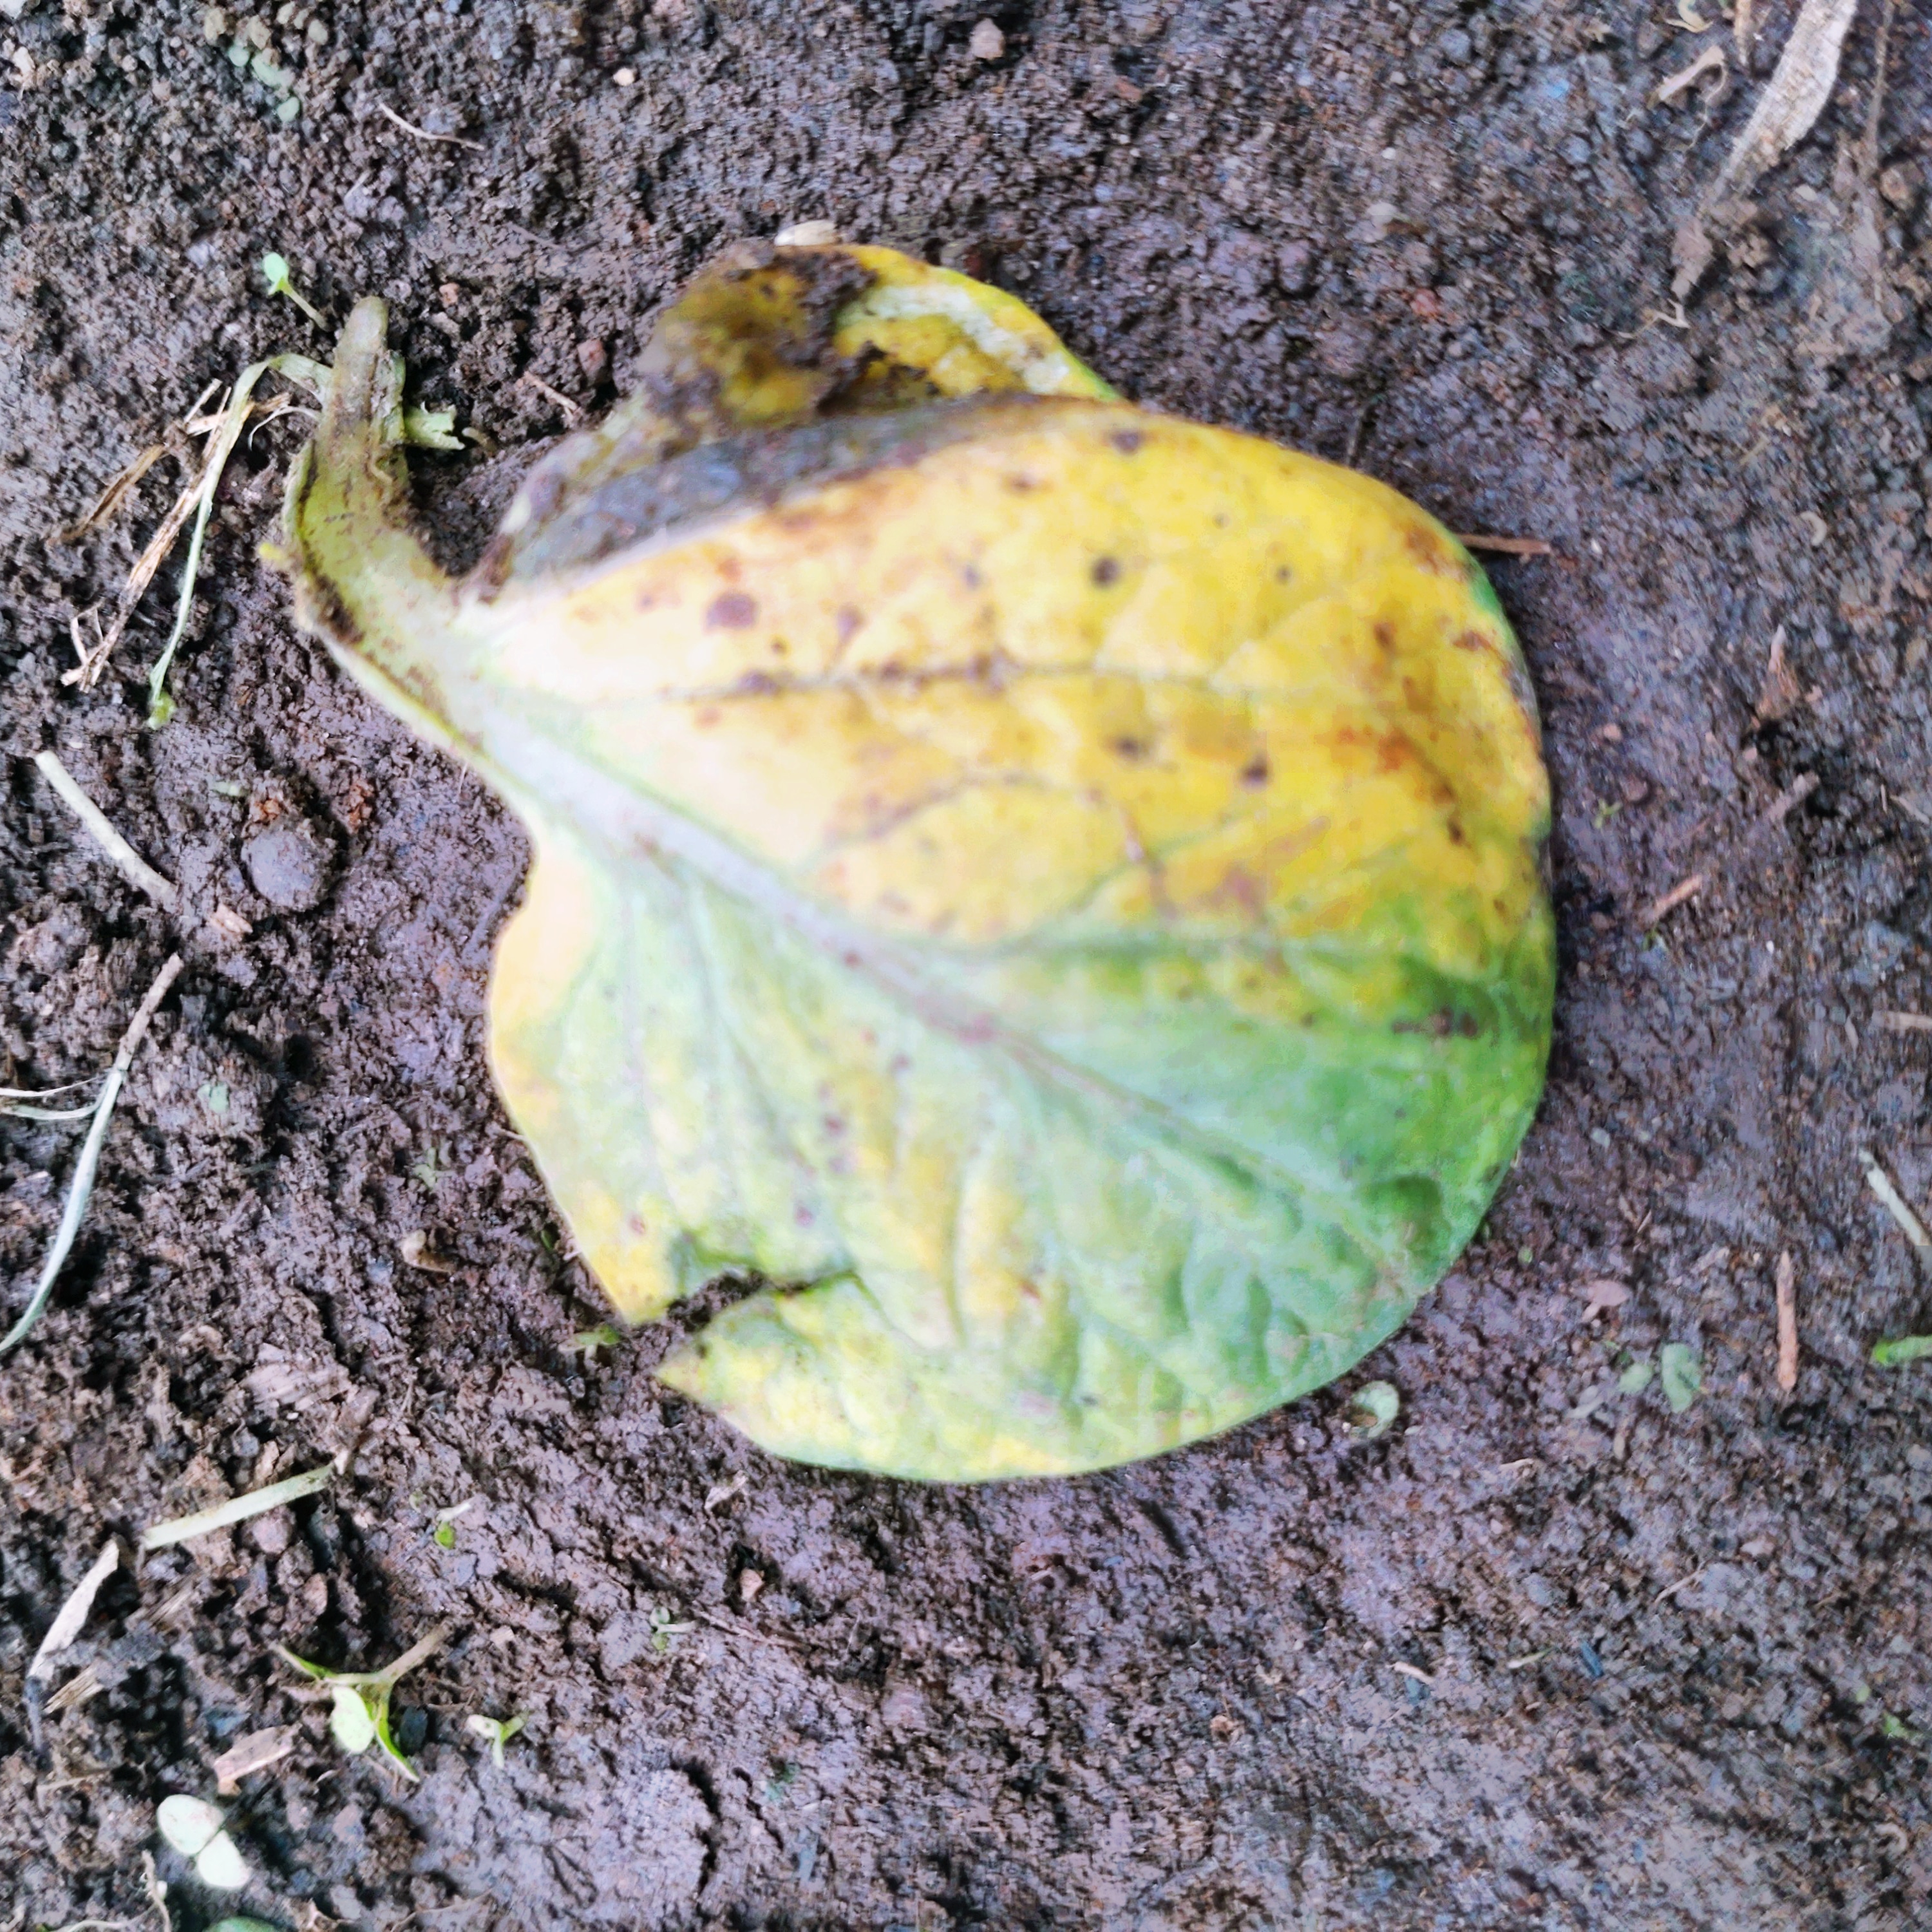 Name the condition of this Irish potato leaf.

late blight
